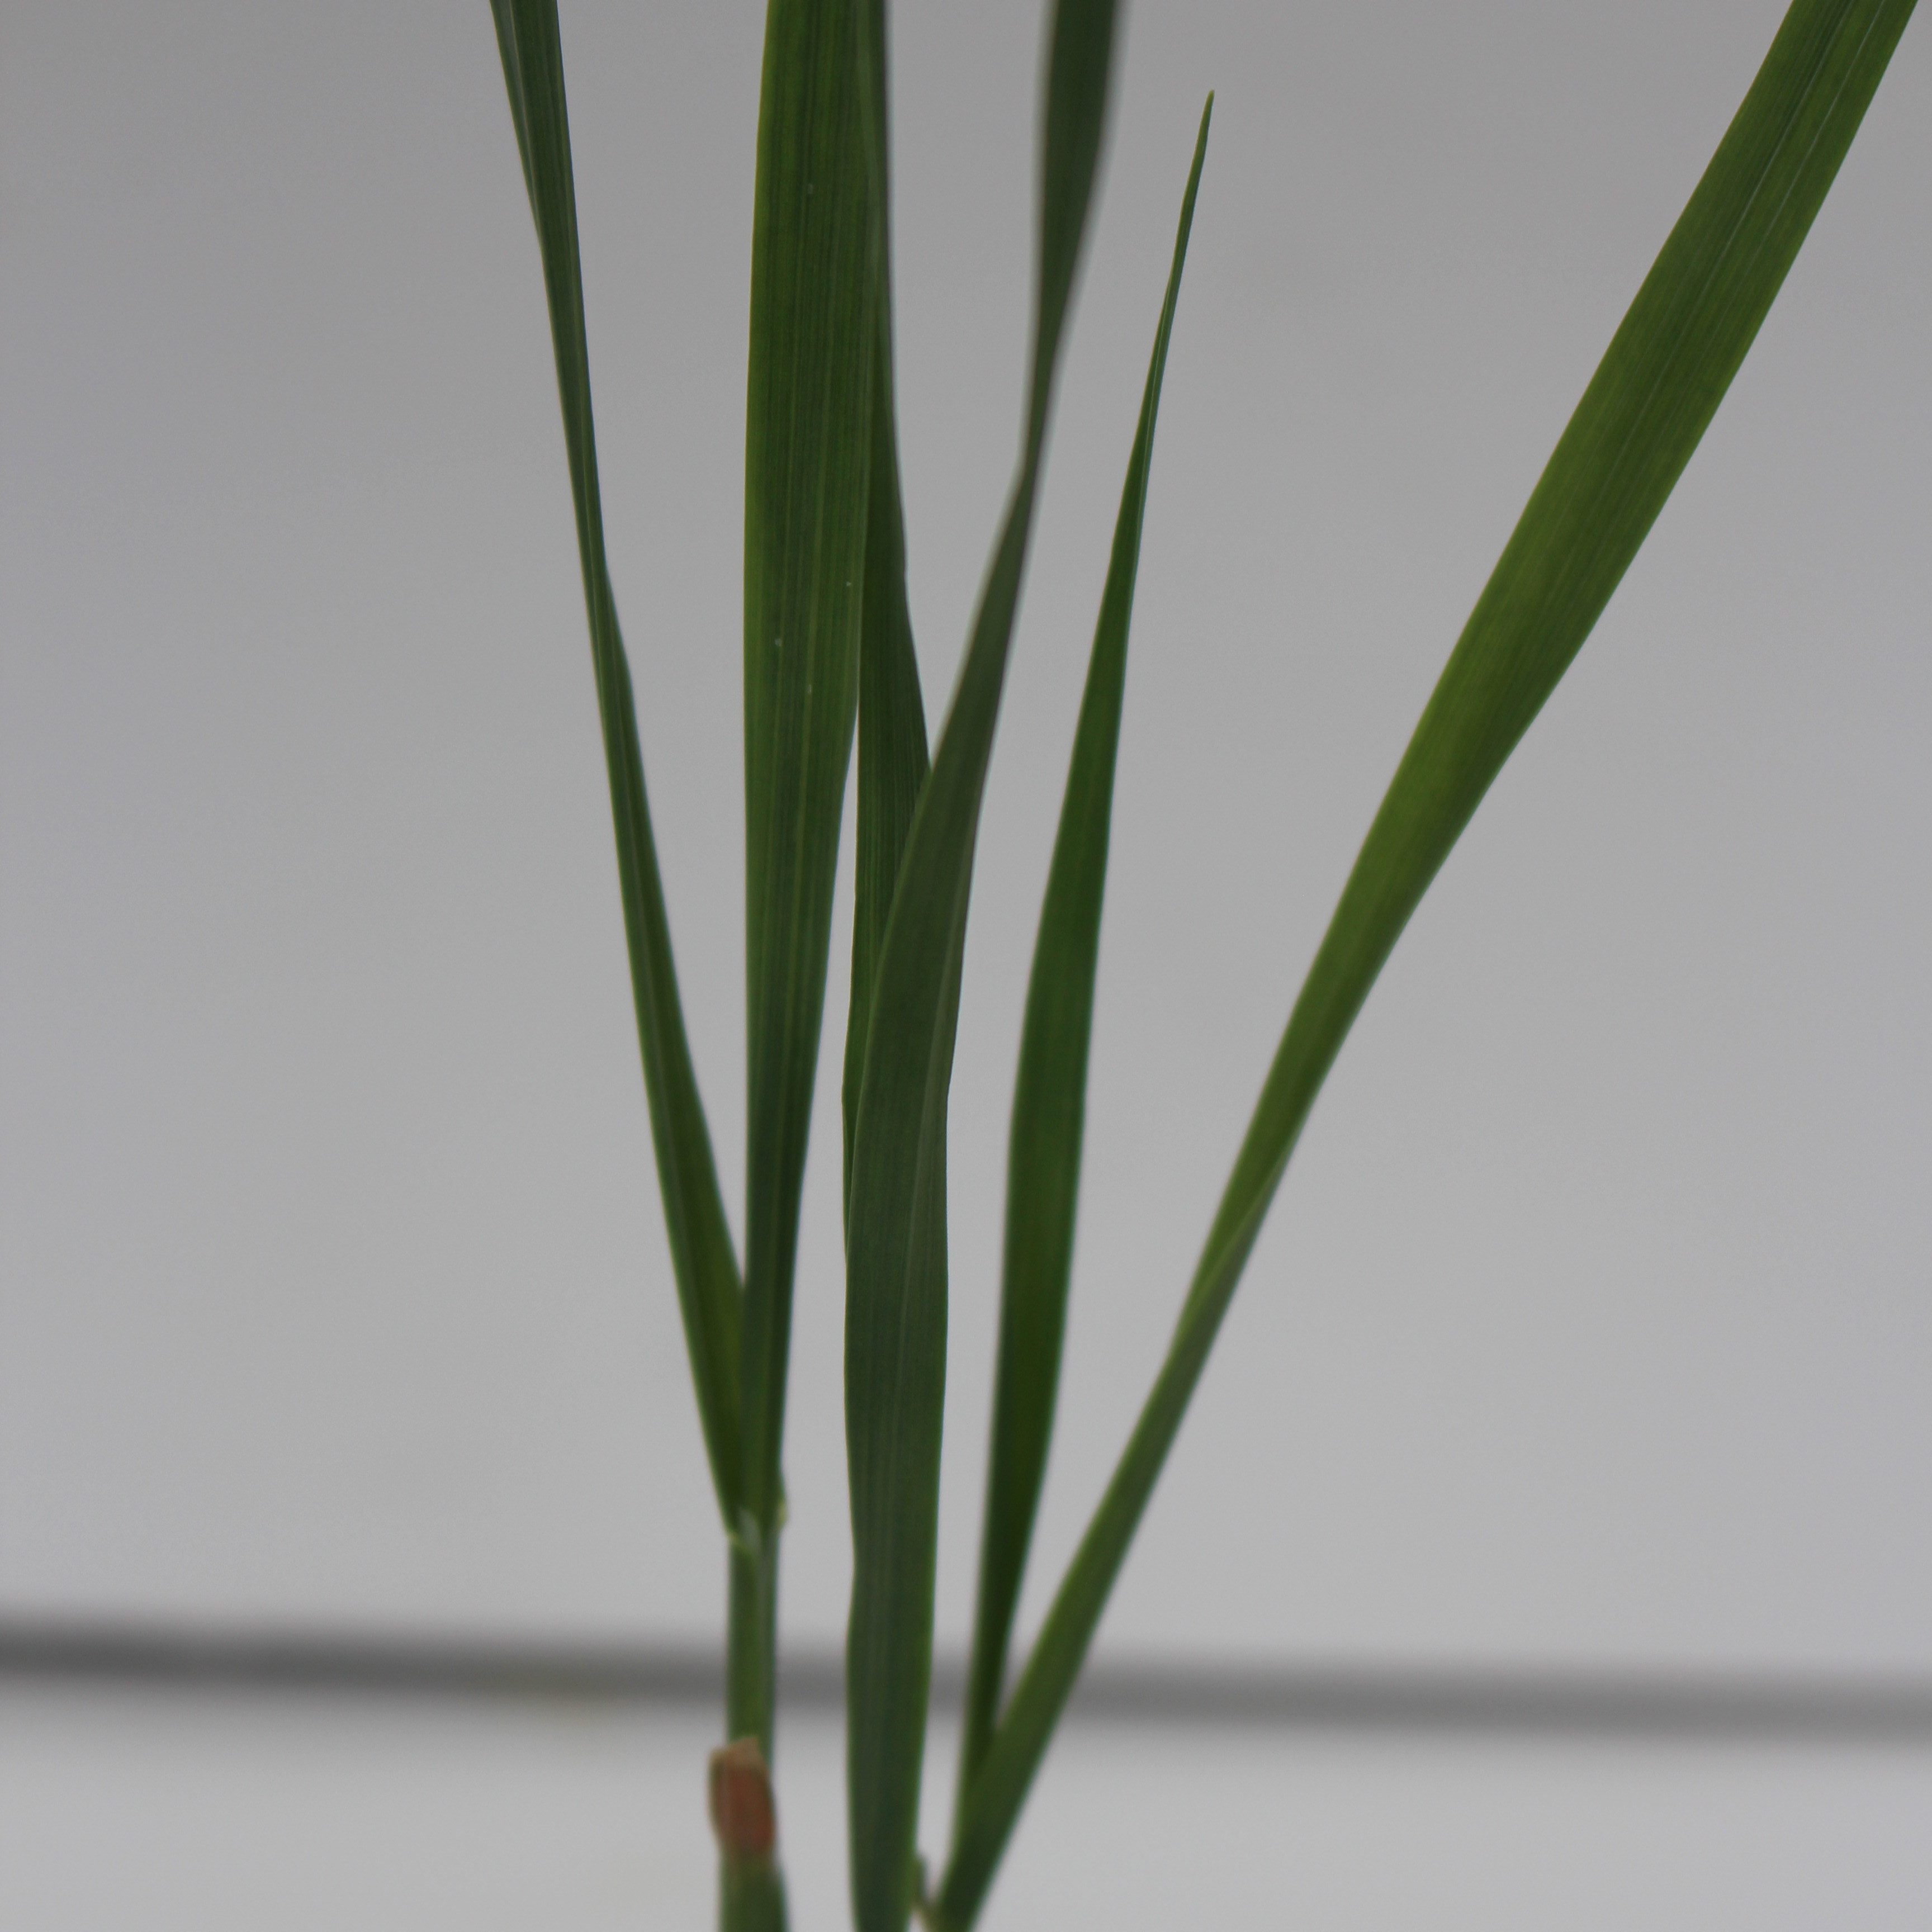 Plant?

Avena sterilis
